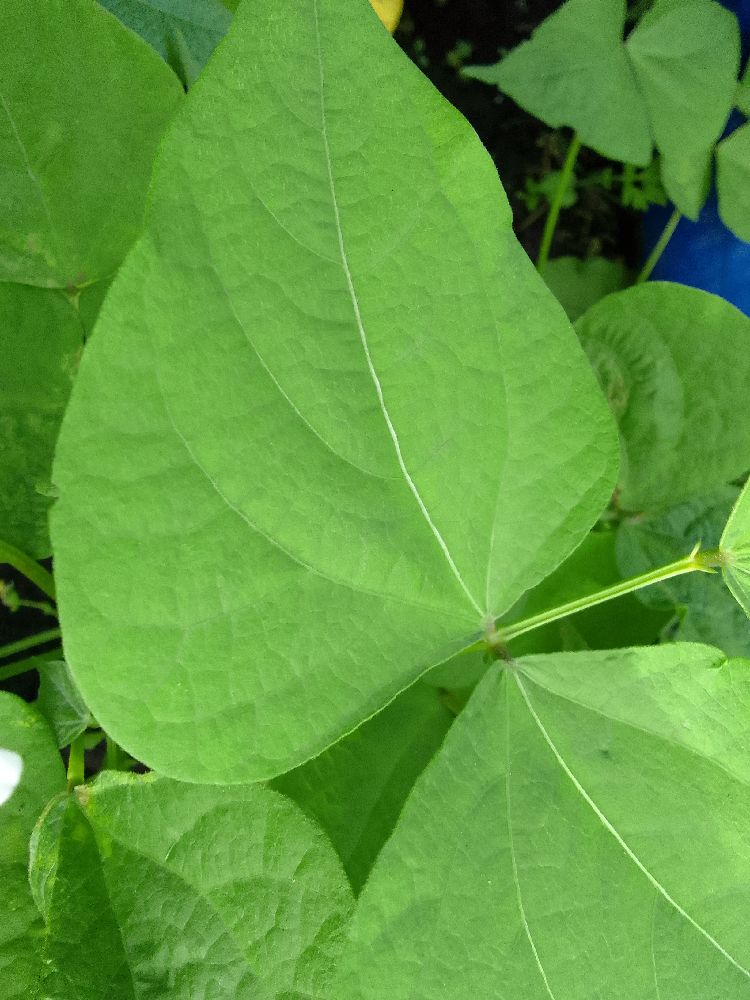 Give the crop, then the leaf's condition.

common bean, healthy
